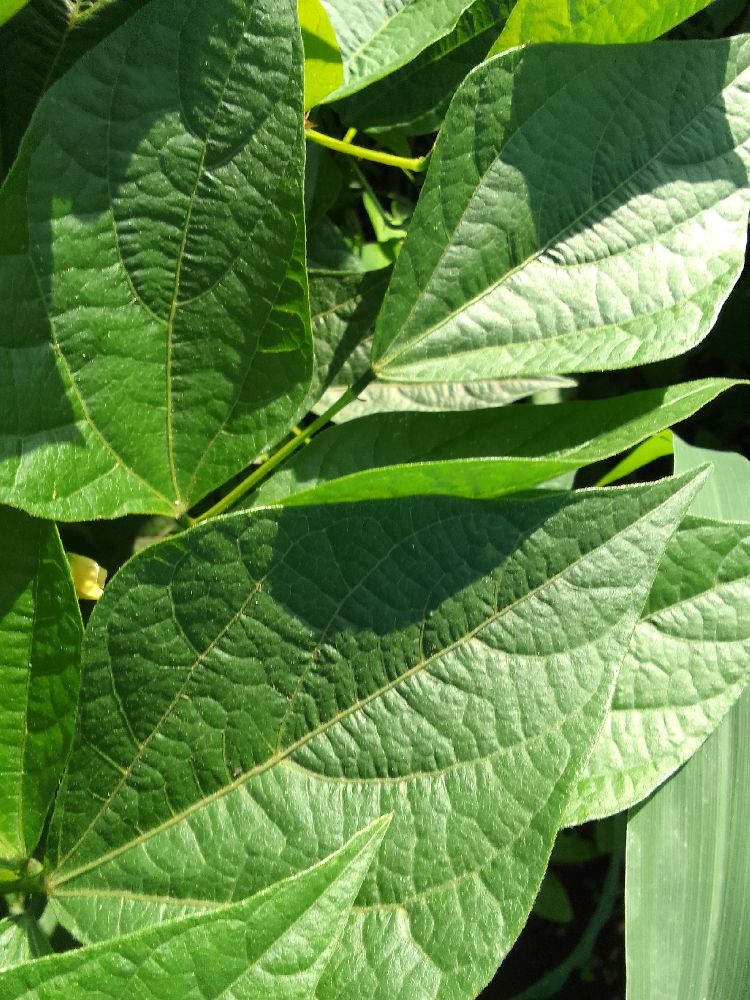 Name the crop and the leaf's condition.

common bean, healthy
